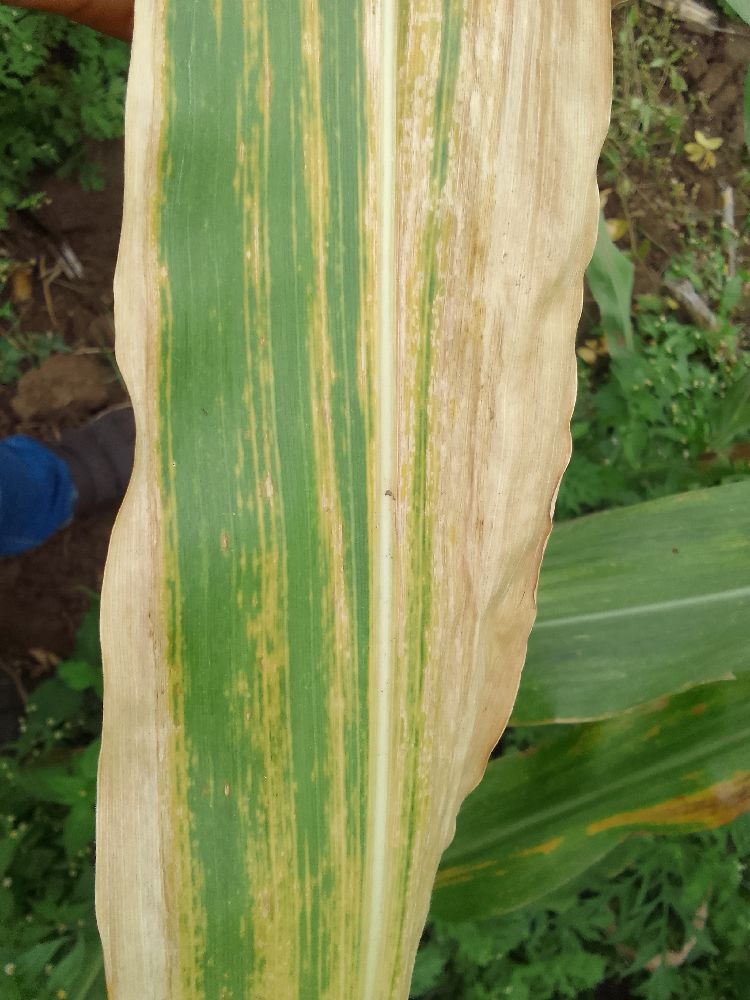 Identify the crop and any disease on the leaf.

maize, maize lethal necrosis
